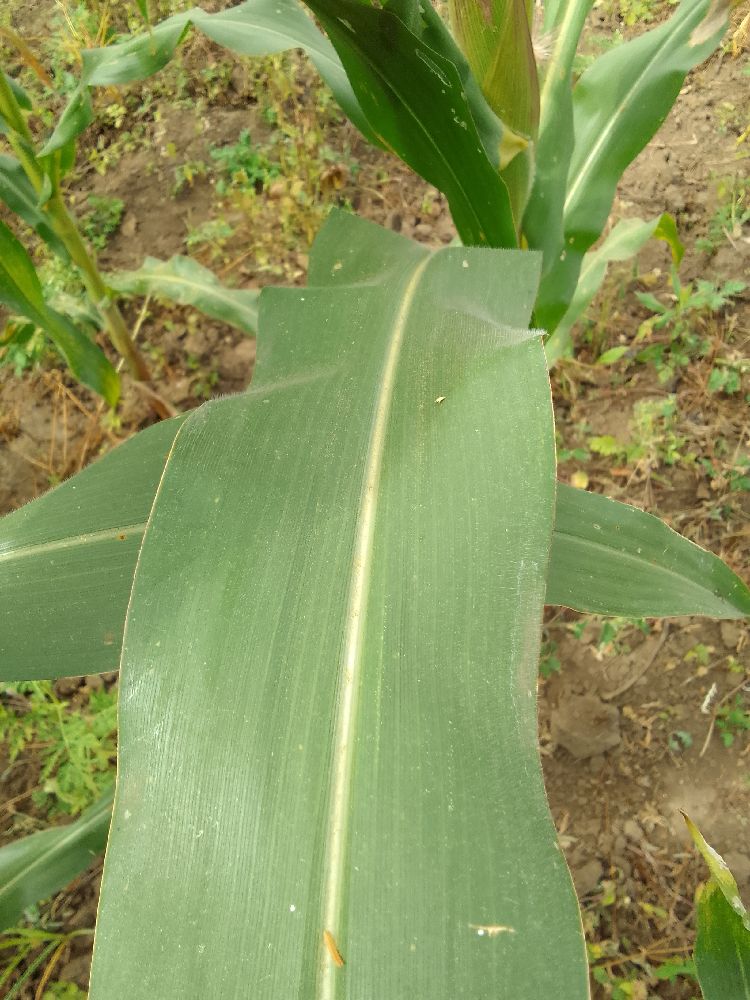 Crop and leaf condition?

maize, healthy
